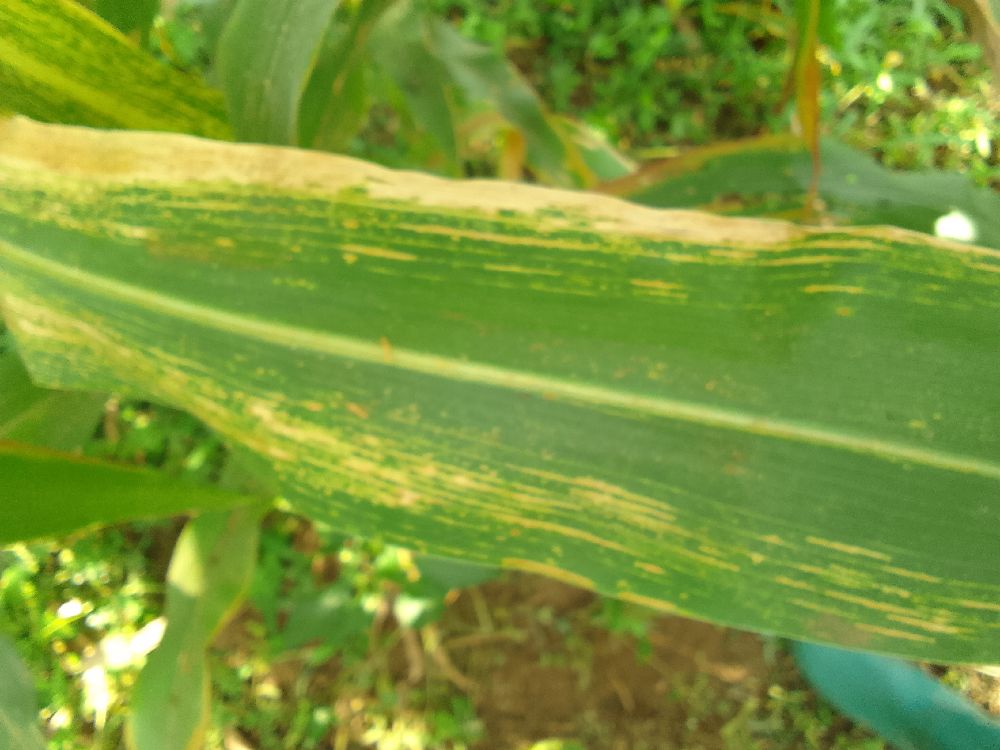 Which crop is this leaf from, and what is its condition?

maize, maize lethal necrosis
